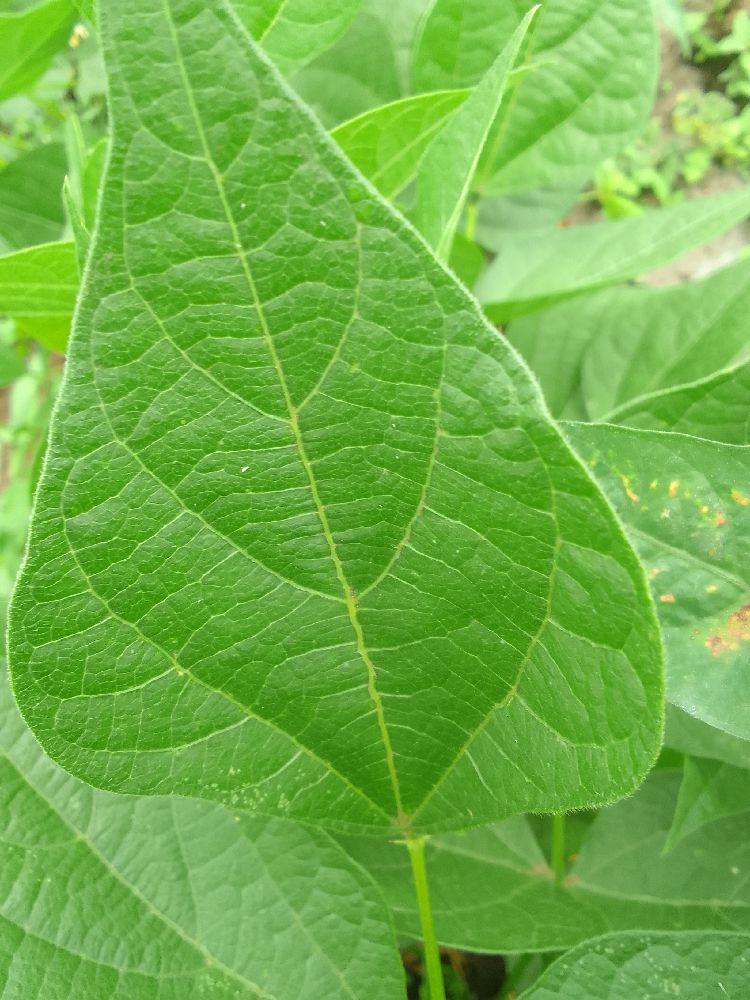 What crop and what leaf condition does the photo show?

common bean, healthy
